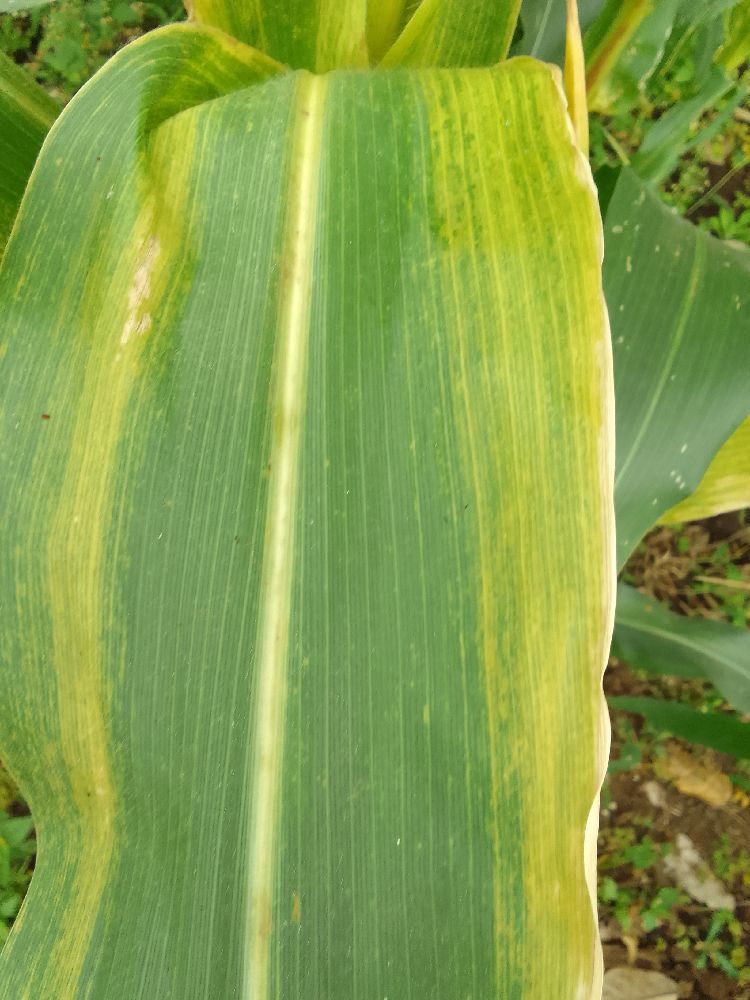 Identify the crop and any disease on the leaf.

maize, maize lethal necrosis
